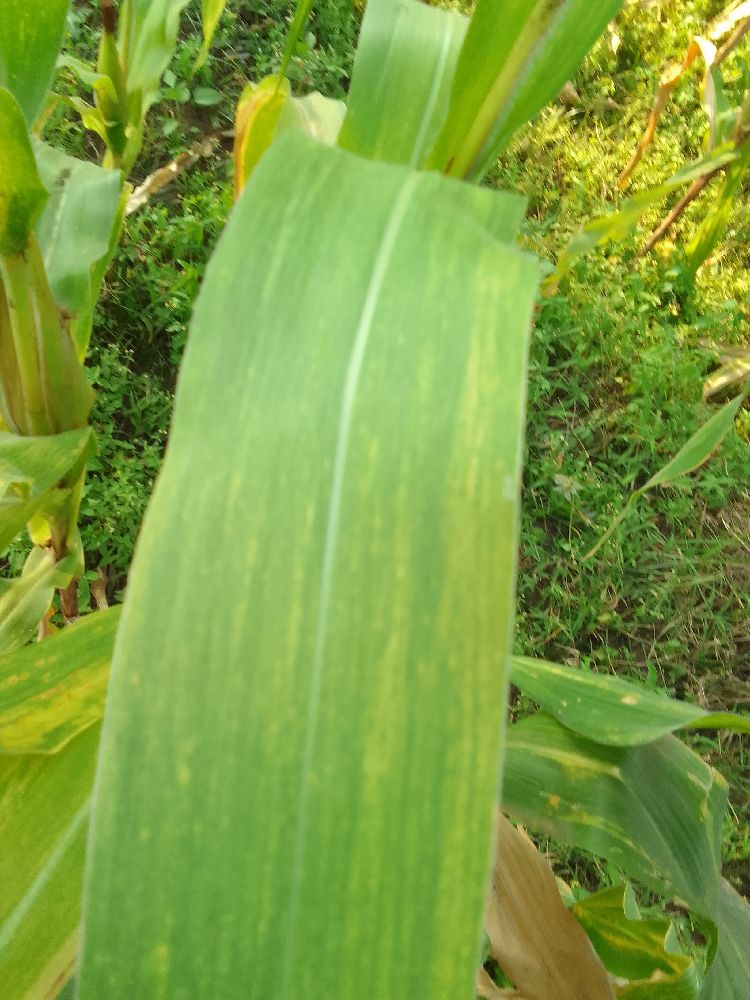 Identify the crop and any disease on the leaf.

maize, maize lethal necrosis
